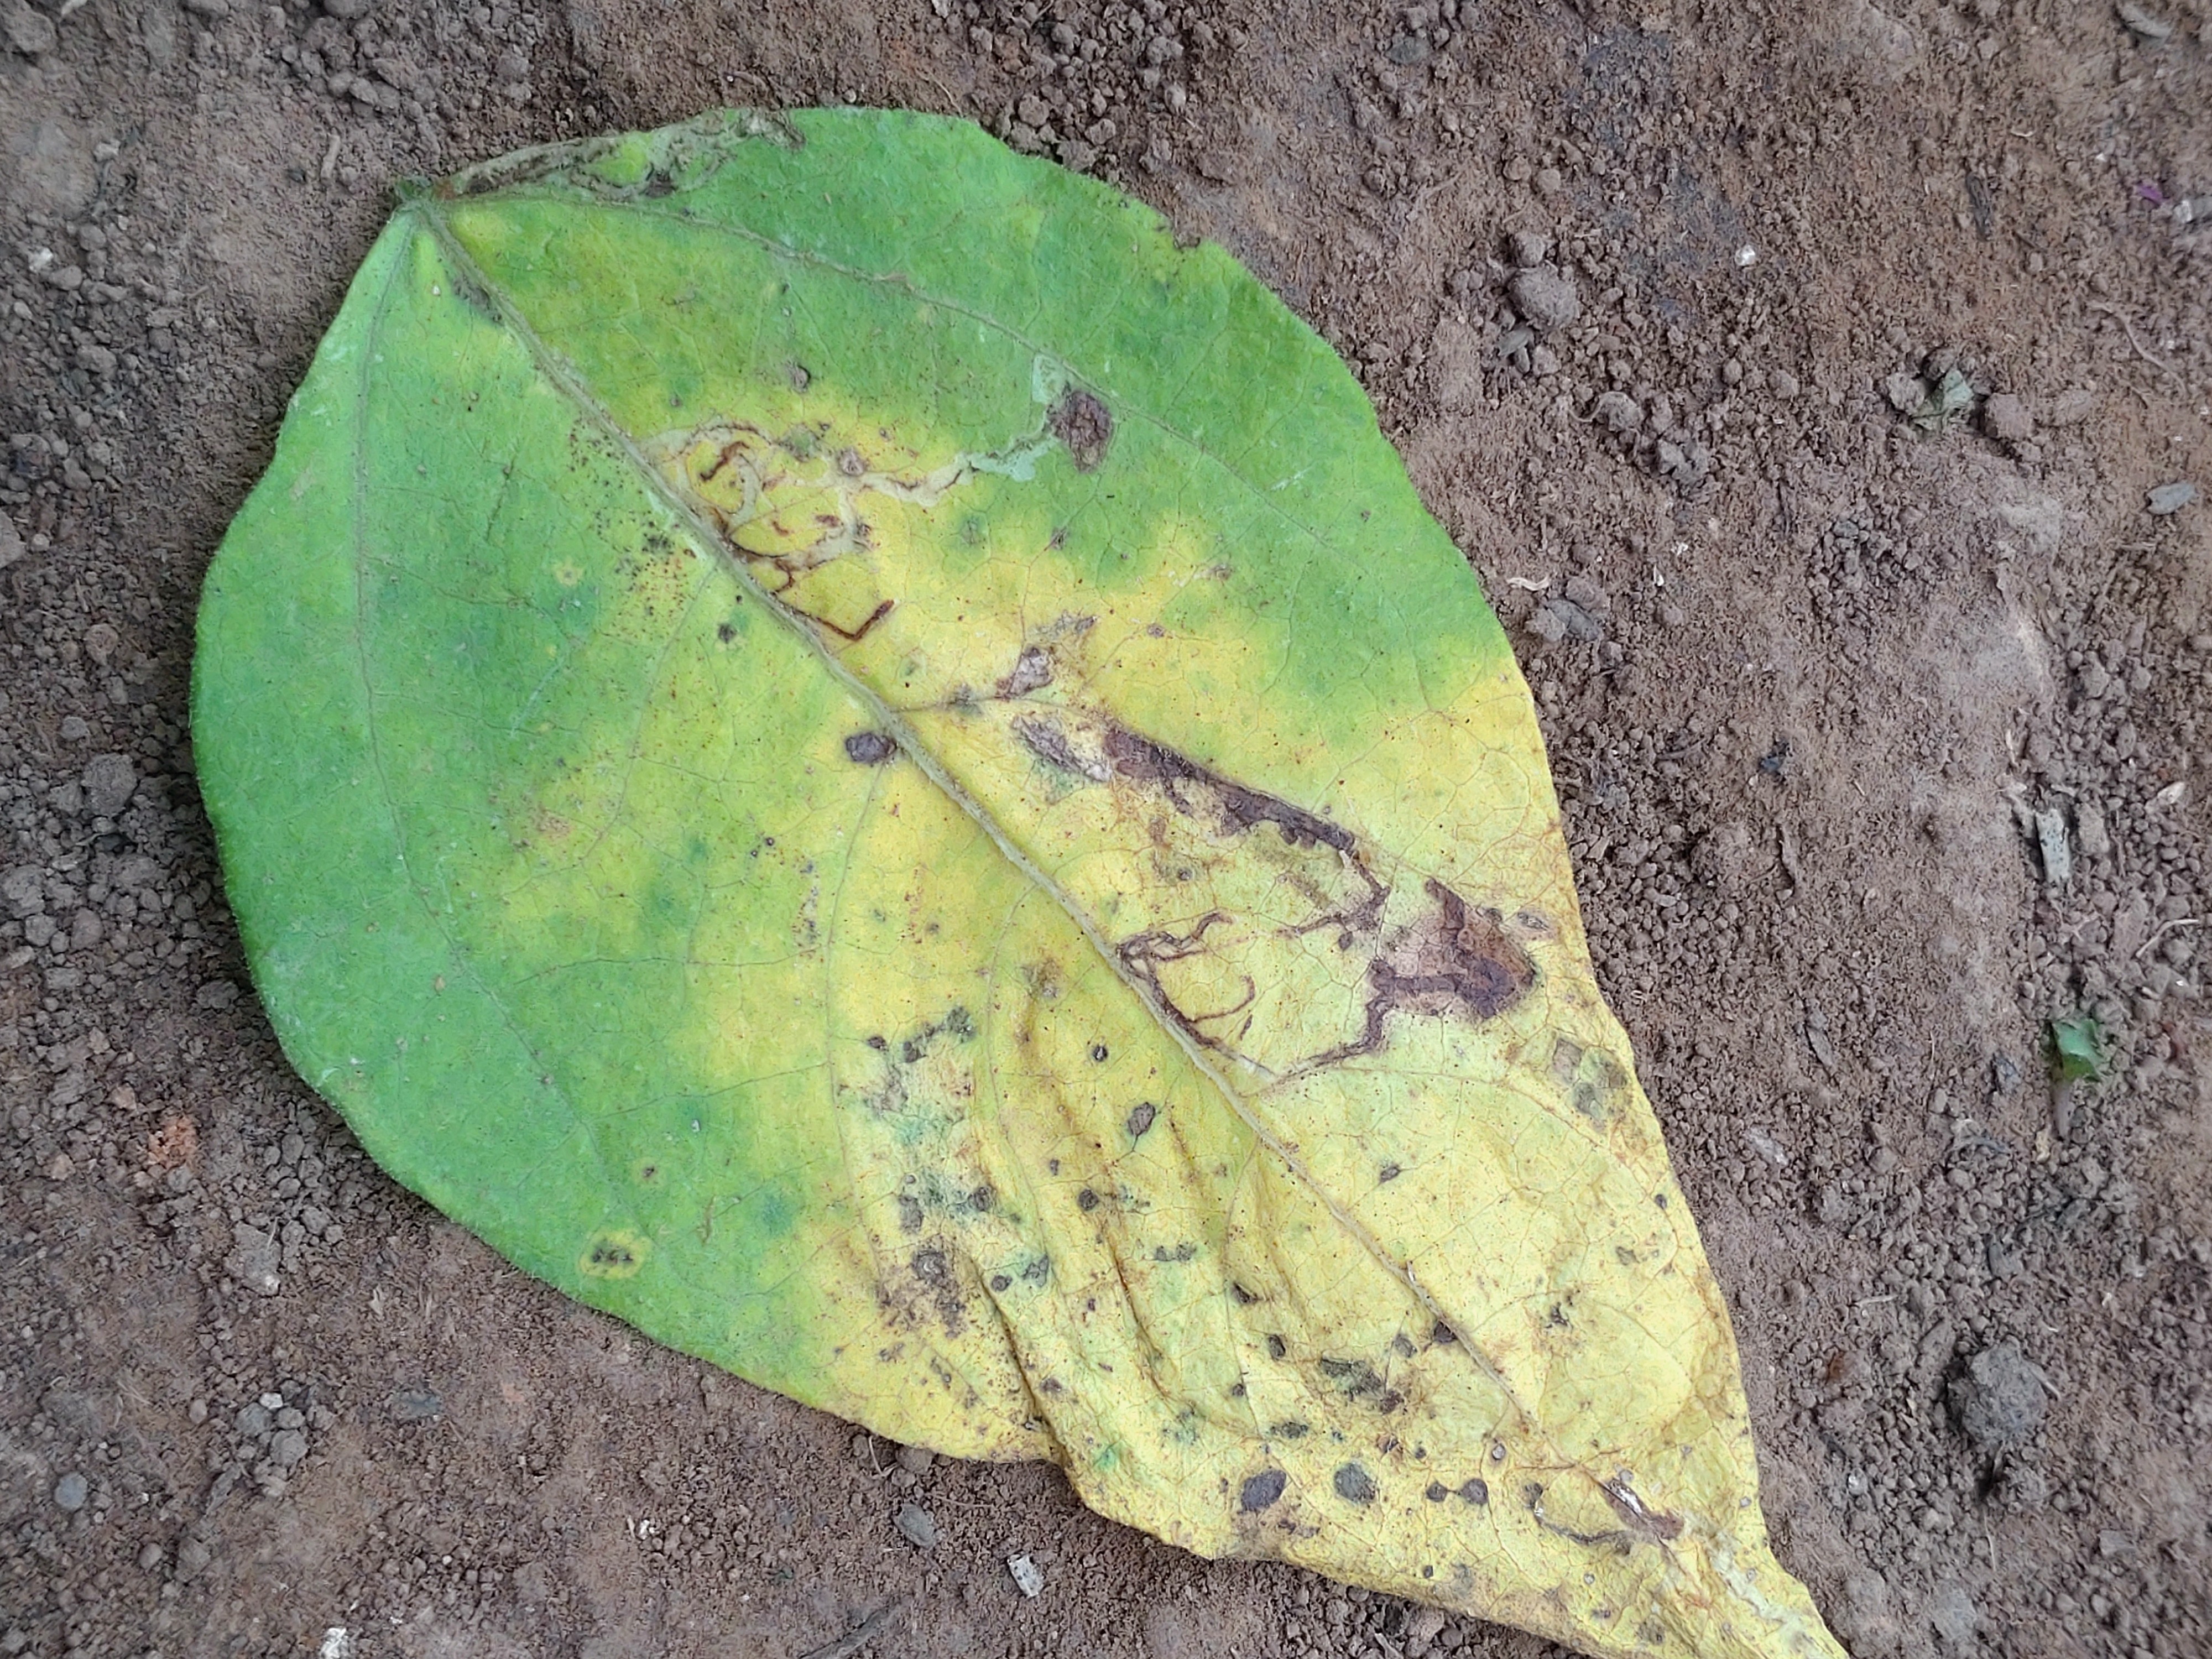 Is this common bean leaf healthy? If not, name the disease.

anthracnose
